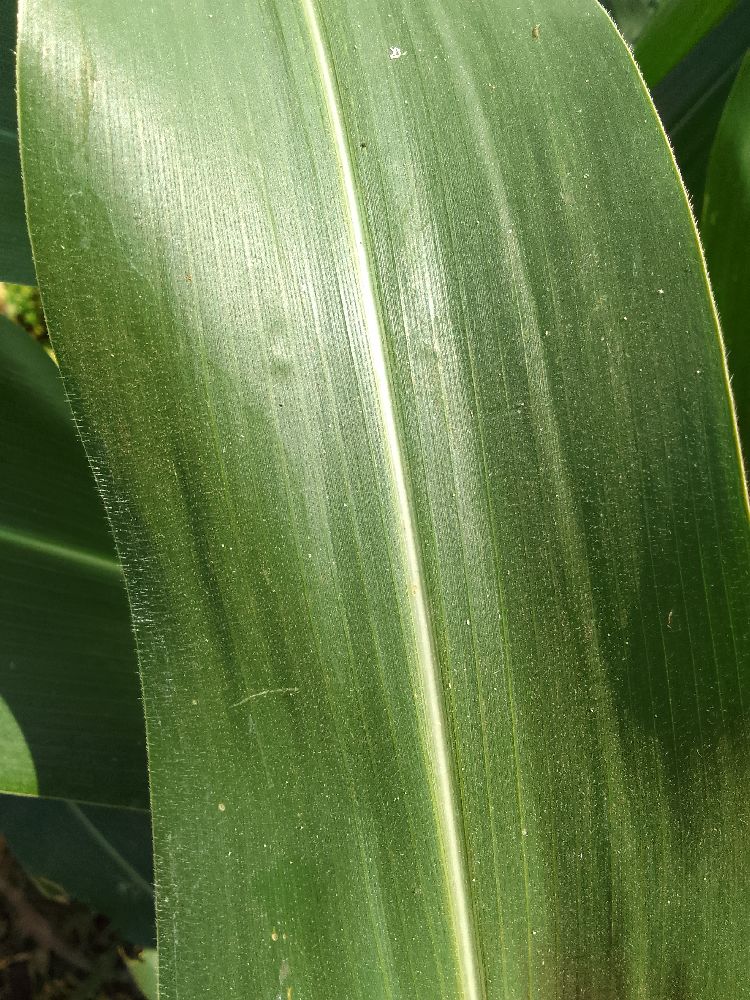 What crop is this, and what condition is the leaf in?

maize, healthy
